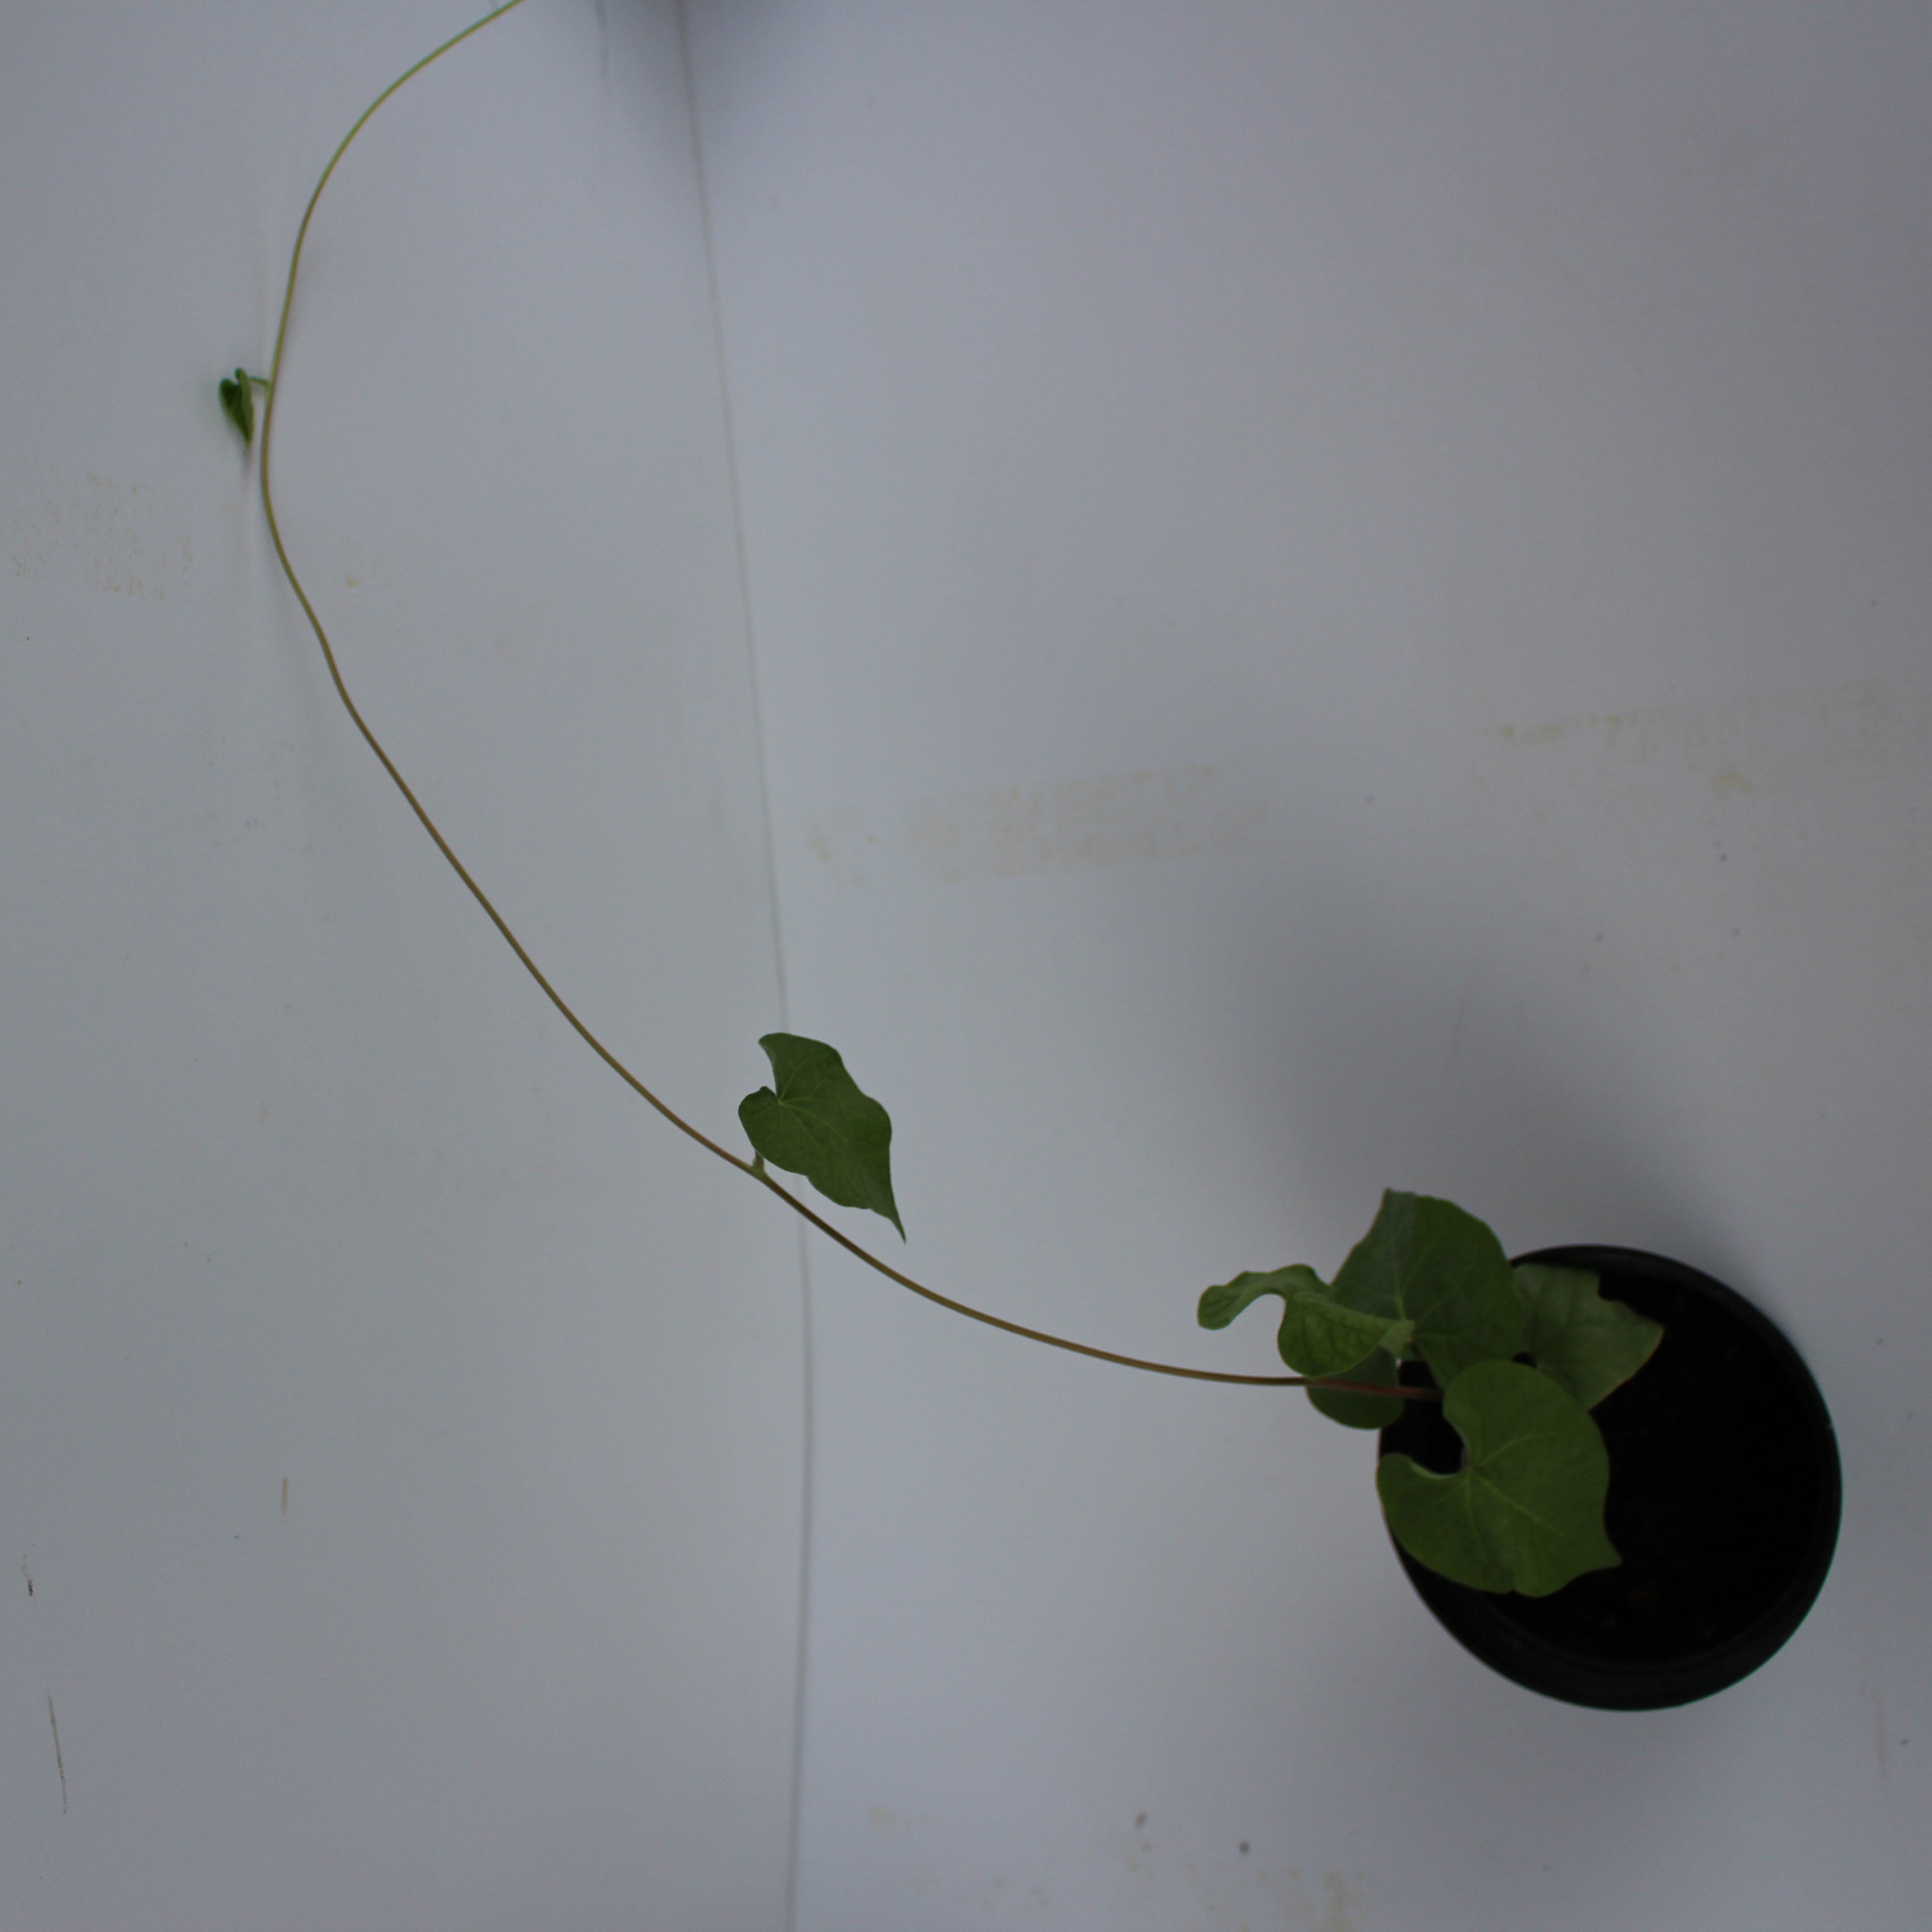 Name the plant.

Convolvulus arvensis
